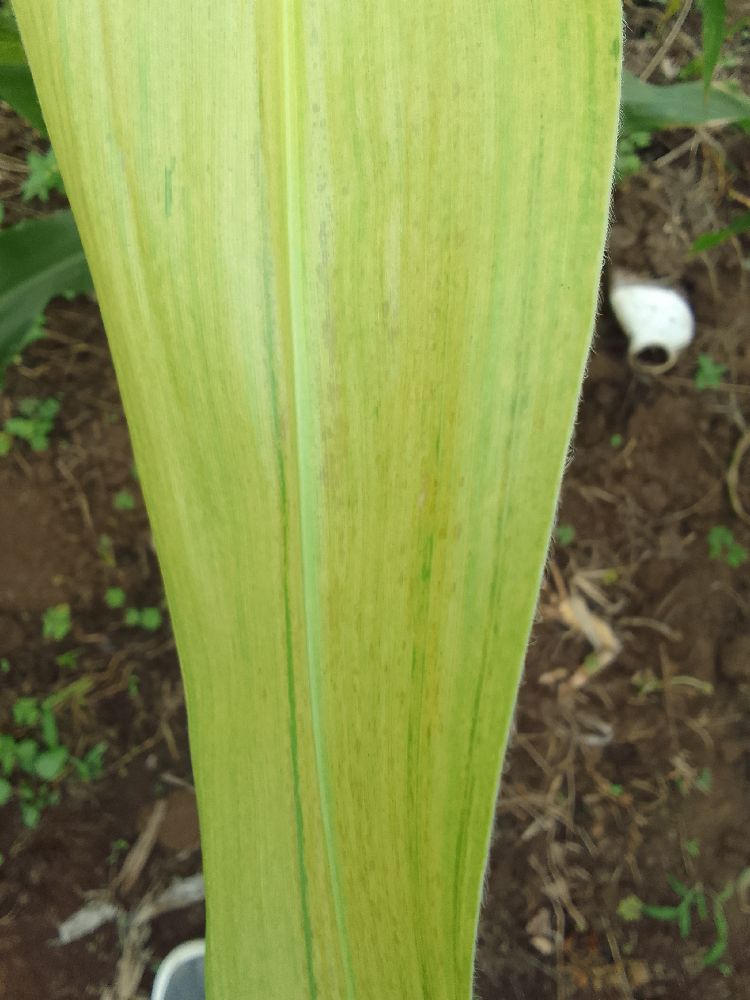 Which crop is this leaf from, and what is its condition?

maize, maize lethal necrosis
